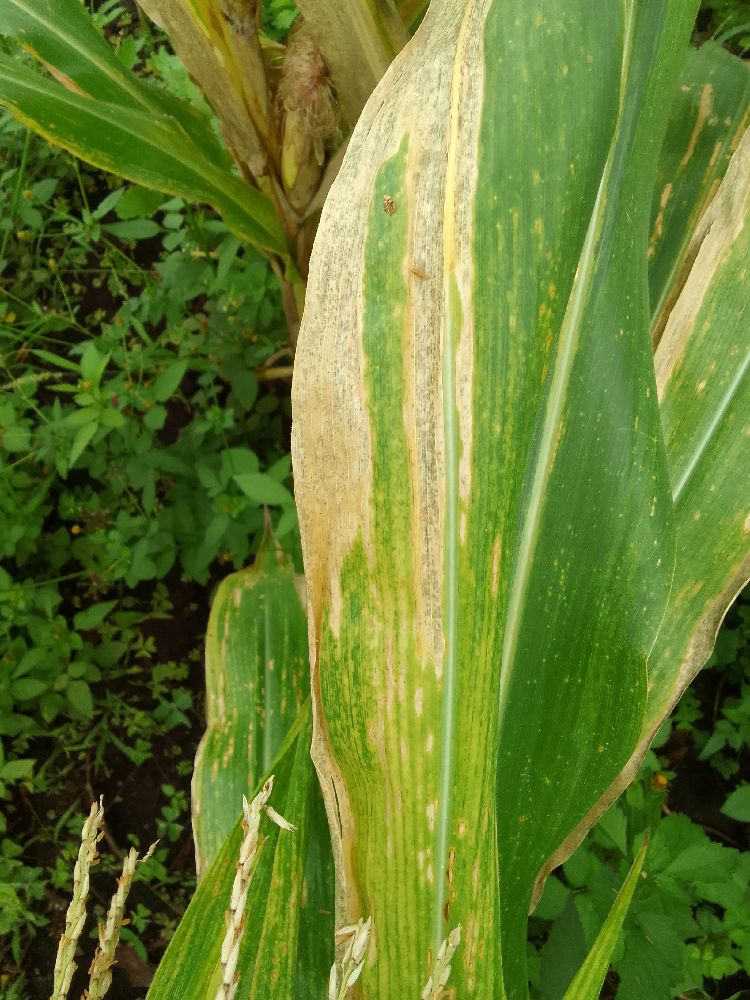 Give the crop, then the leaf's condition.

maize, maize lethal necrosis
